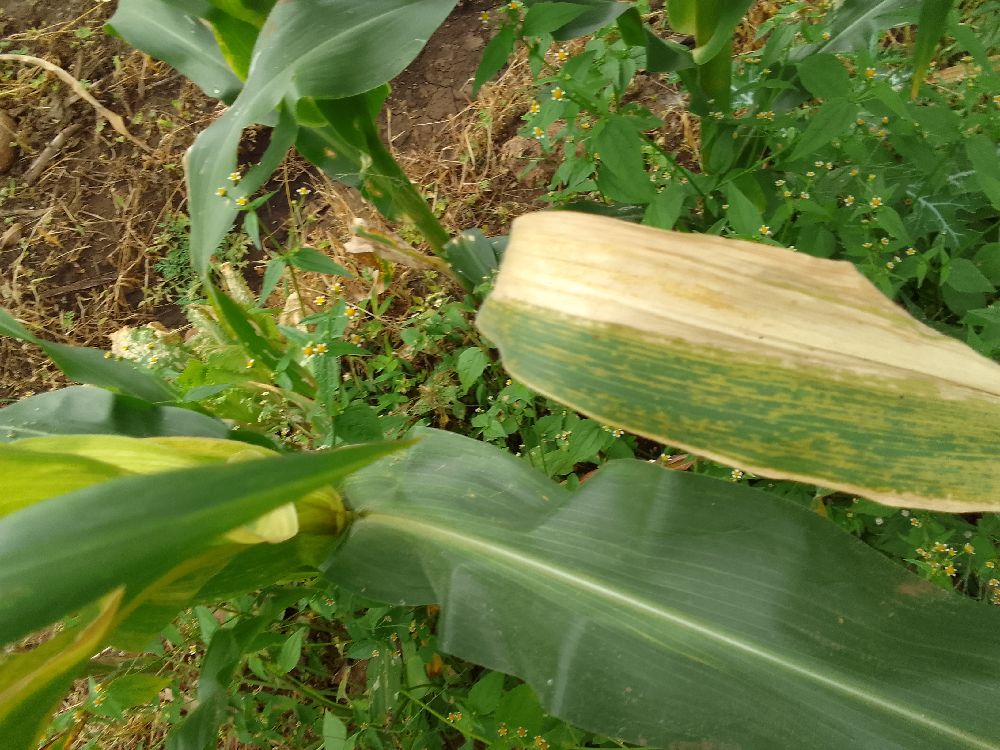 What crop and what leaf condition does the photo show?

maize, maize lethal necrosis
